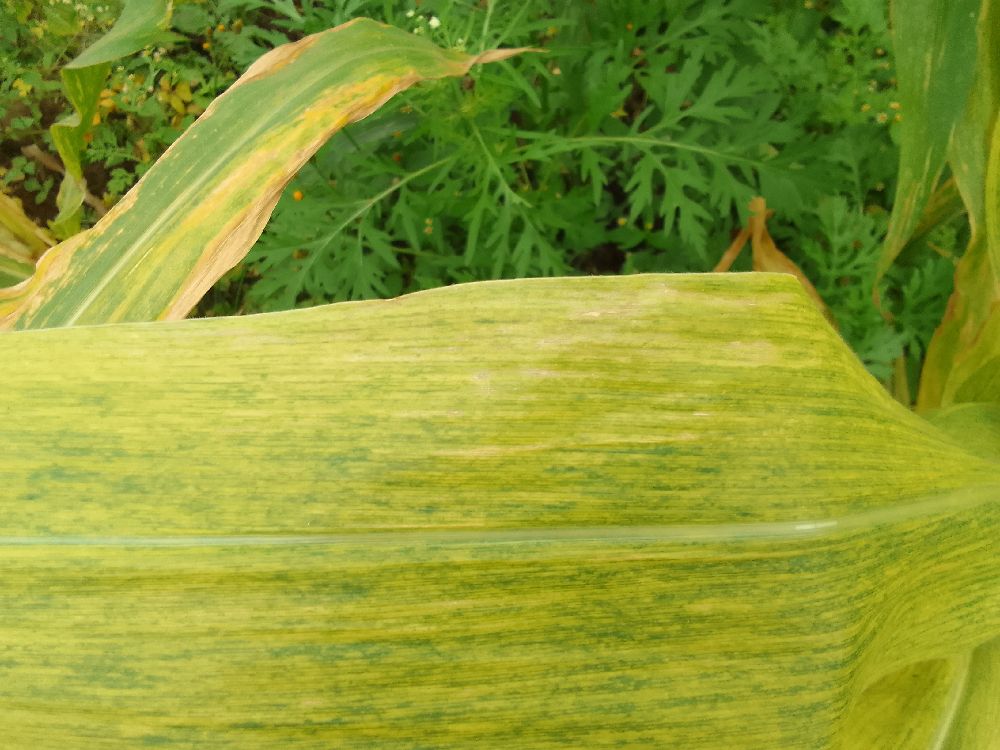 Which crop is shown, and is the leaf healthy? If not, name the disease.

maize, maize lethal necrosis
